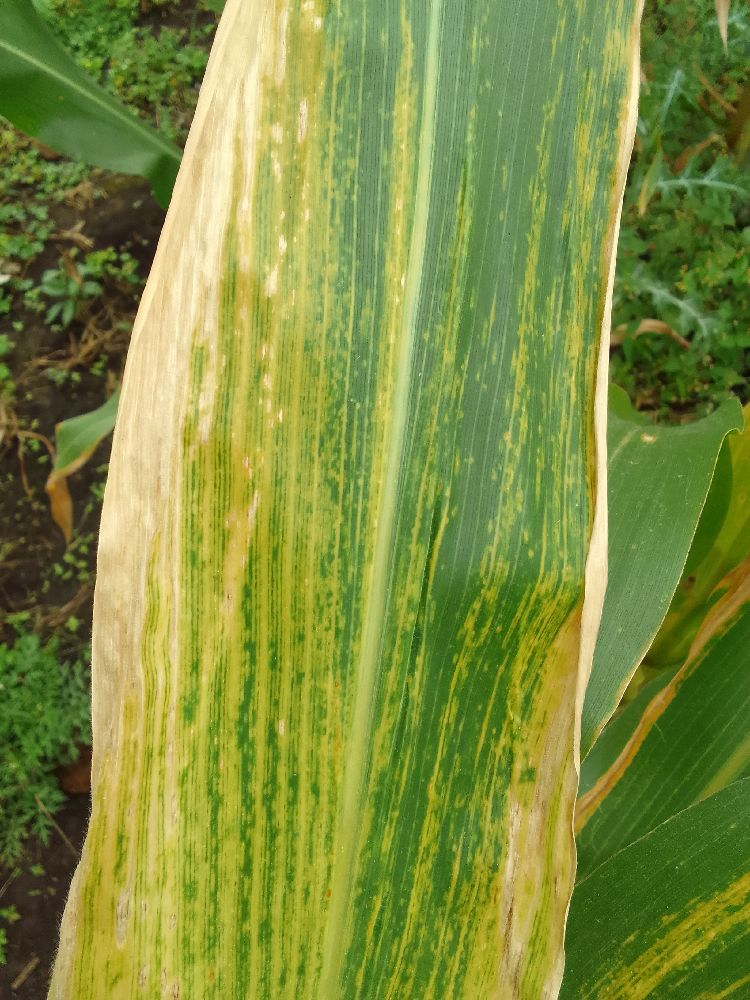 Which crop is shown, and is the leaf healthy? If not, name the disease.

maize, maize lethal necrosis
